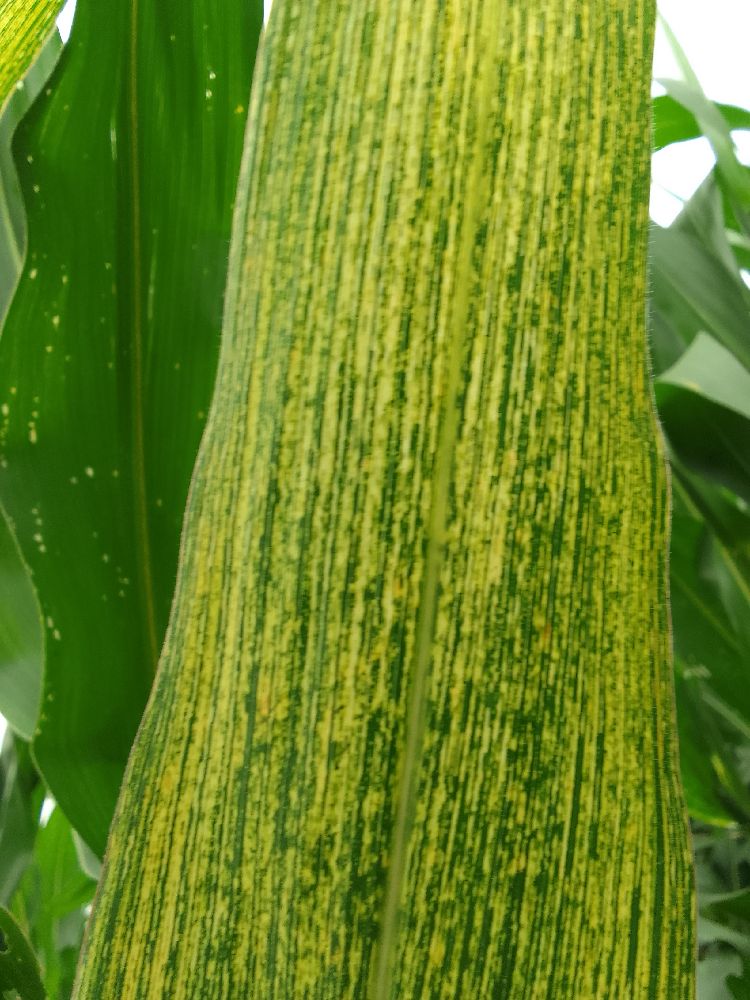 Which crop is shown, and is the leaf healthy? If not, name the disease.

maize, maize streak virus
